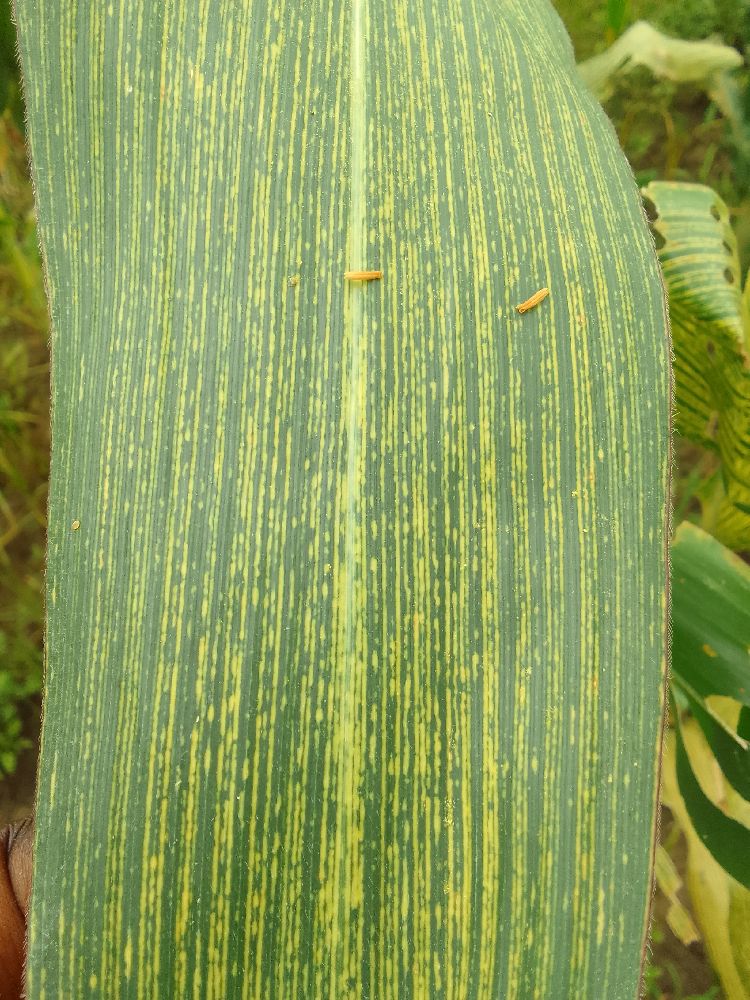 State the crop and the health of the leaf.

maize, maize streak virus
